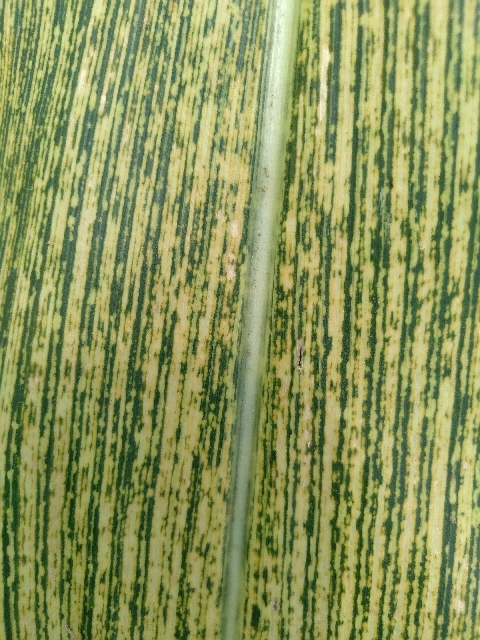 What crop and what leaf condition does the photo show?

maize, maize streak virus
